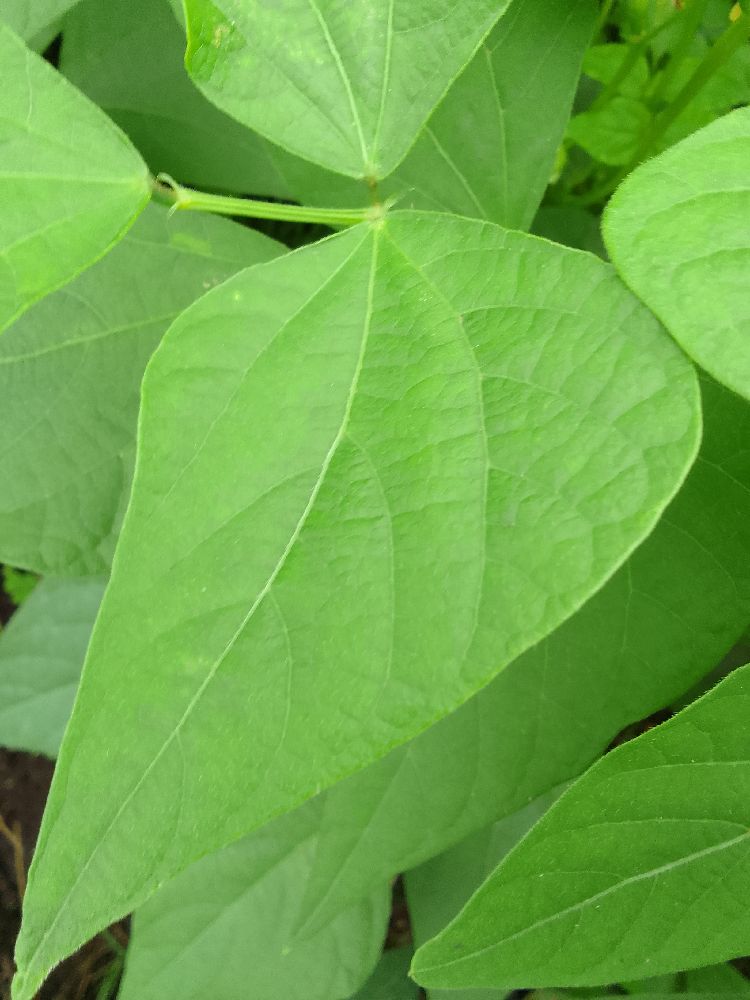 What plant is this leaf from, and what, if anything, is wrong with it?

common bean, healthy
